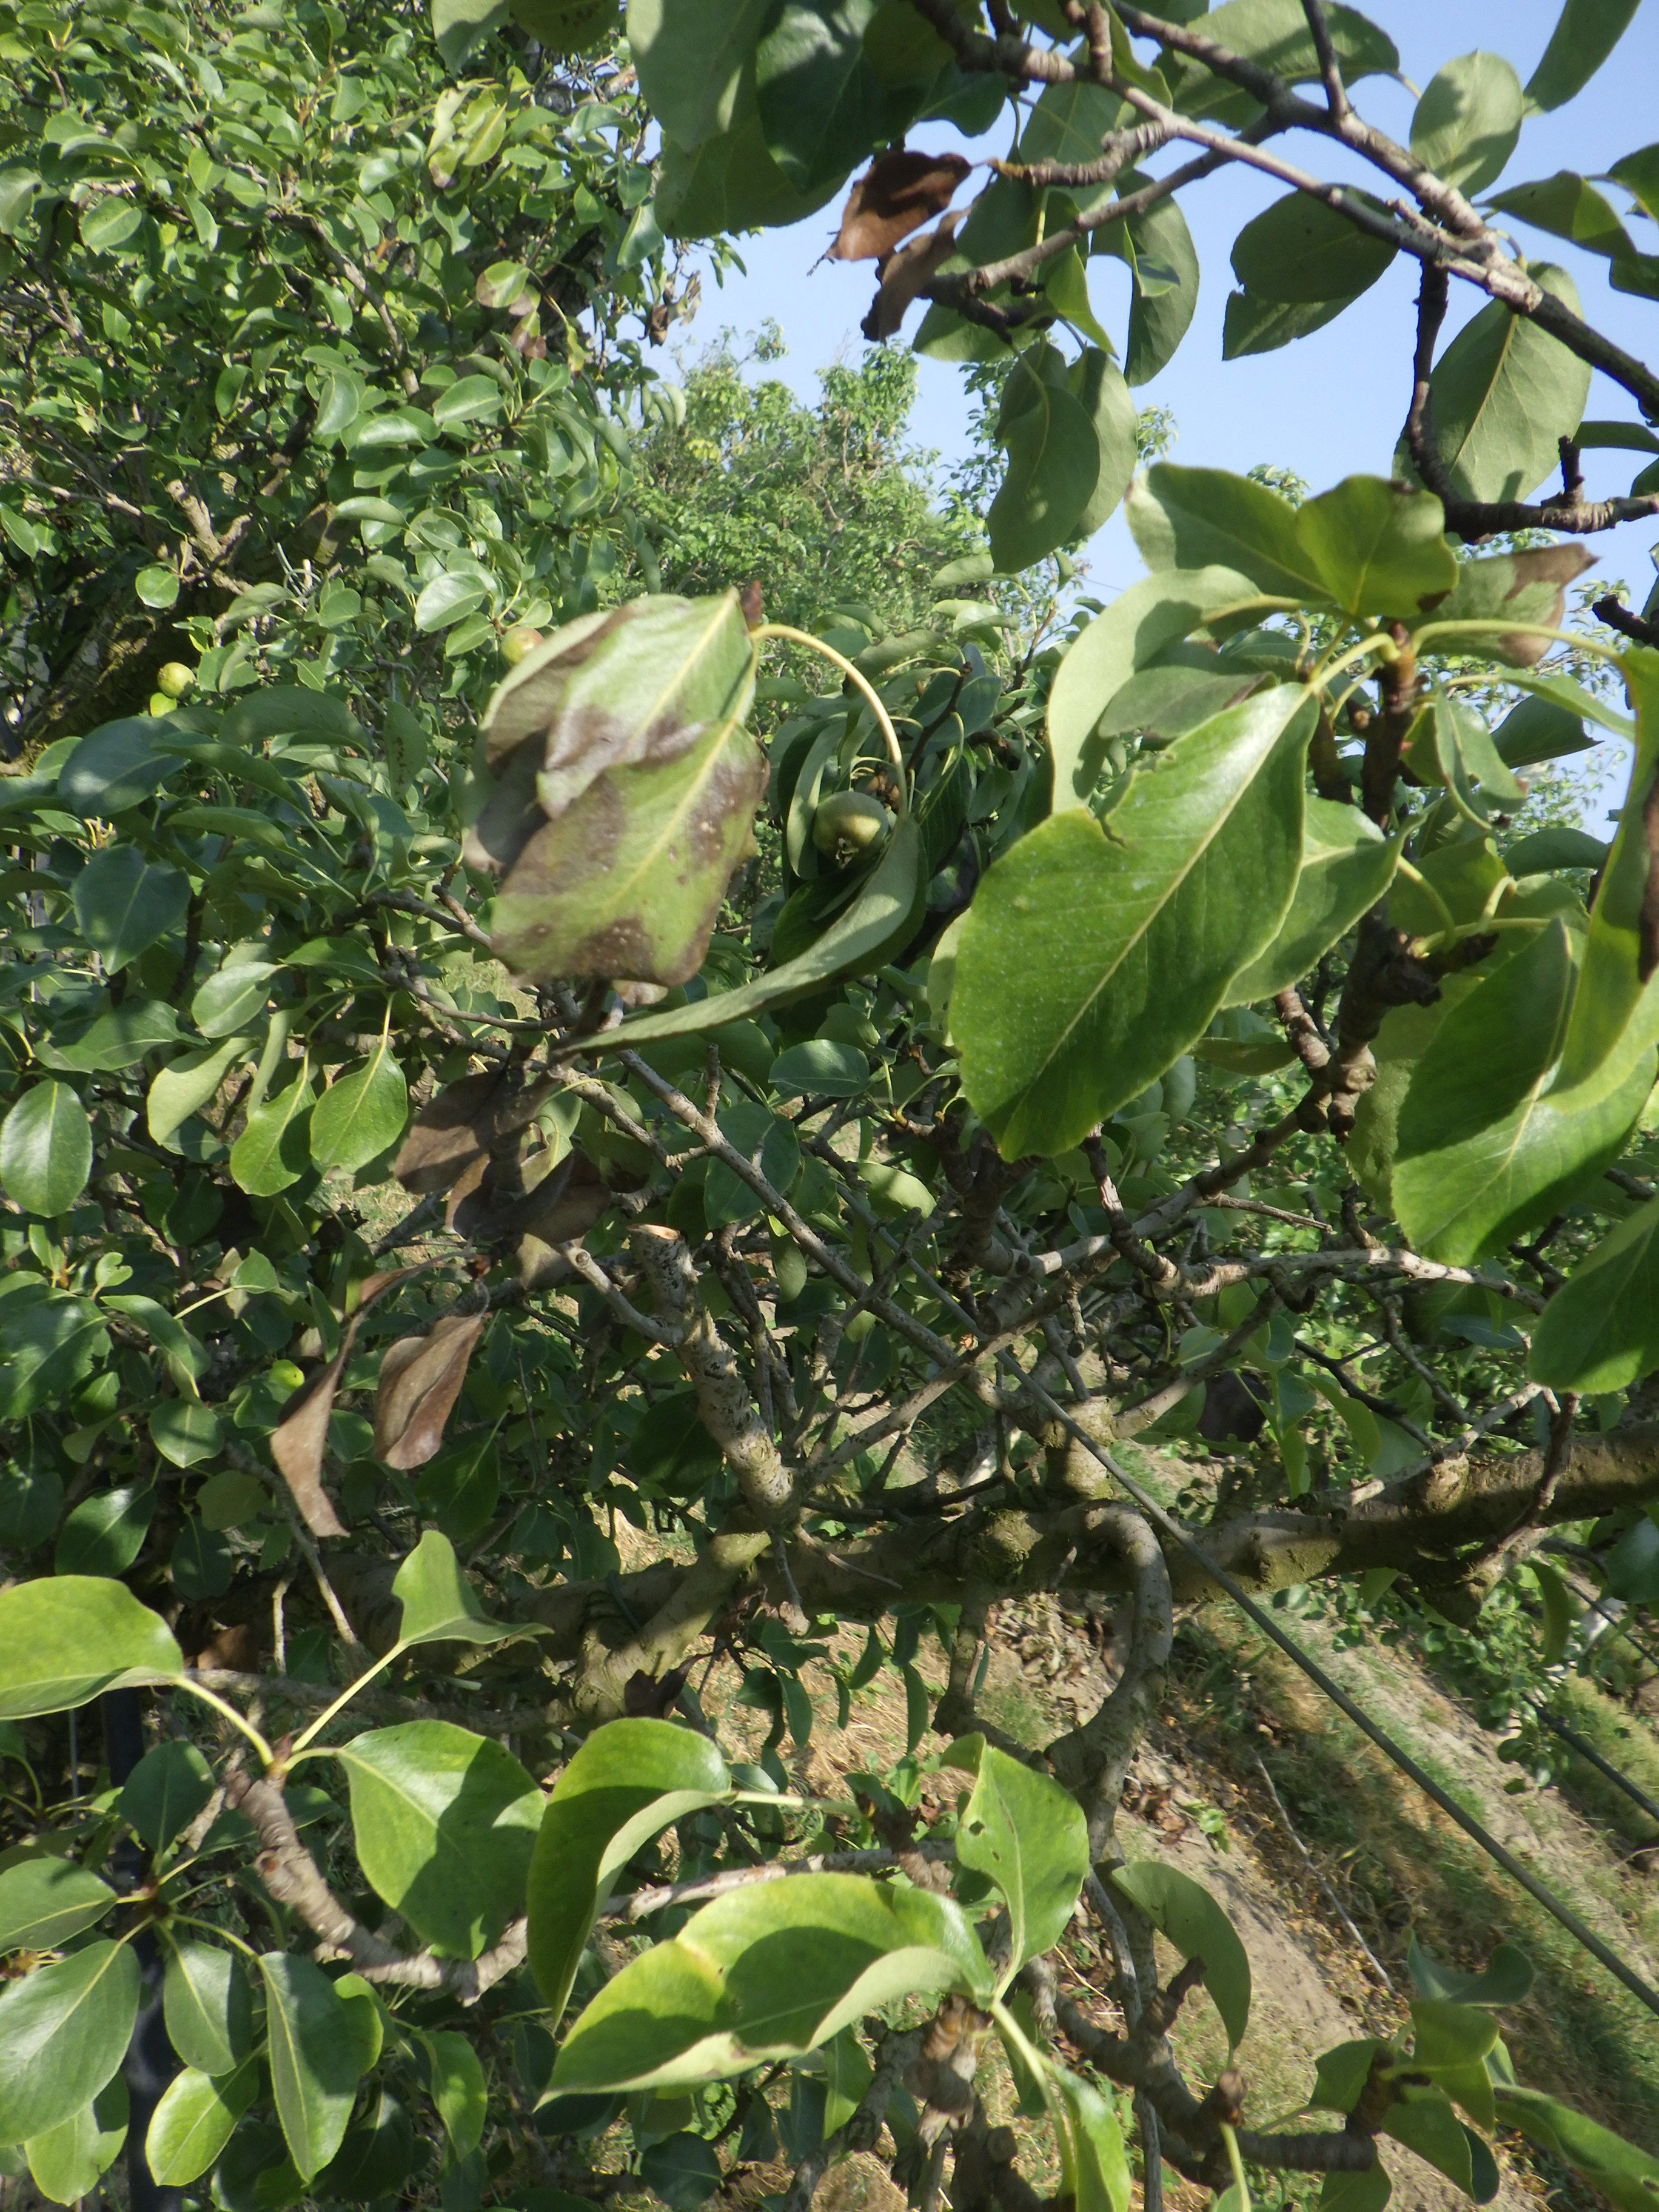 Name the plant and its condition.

pear, fire blight, phytophagous
